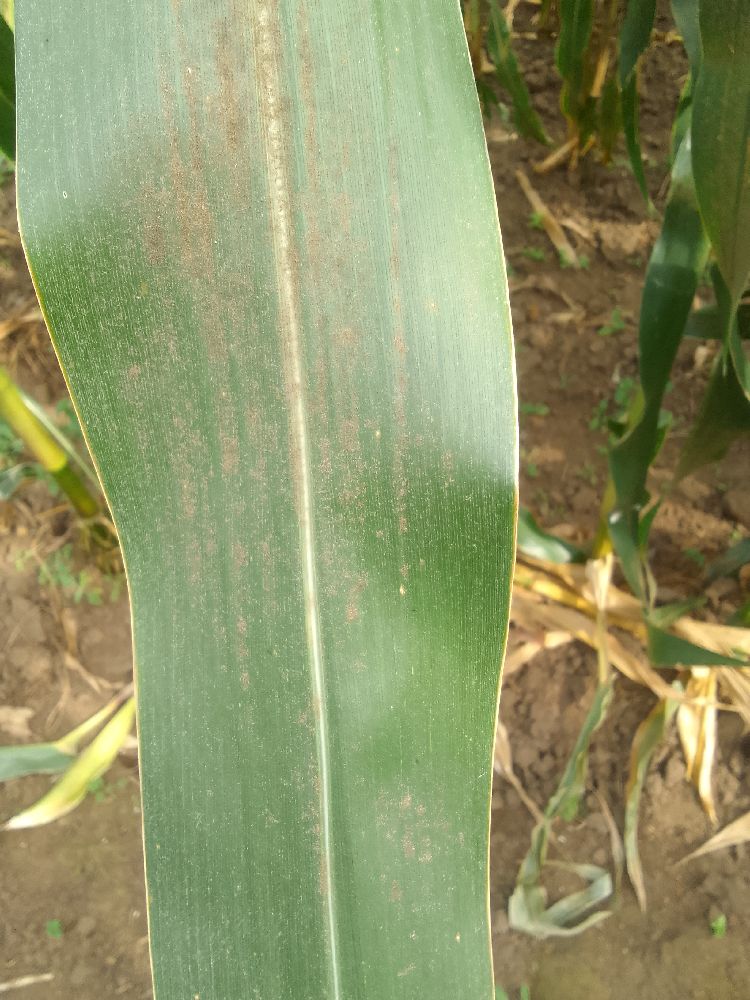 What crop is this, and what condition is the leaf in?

maize, healthy
